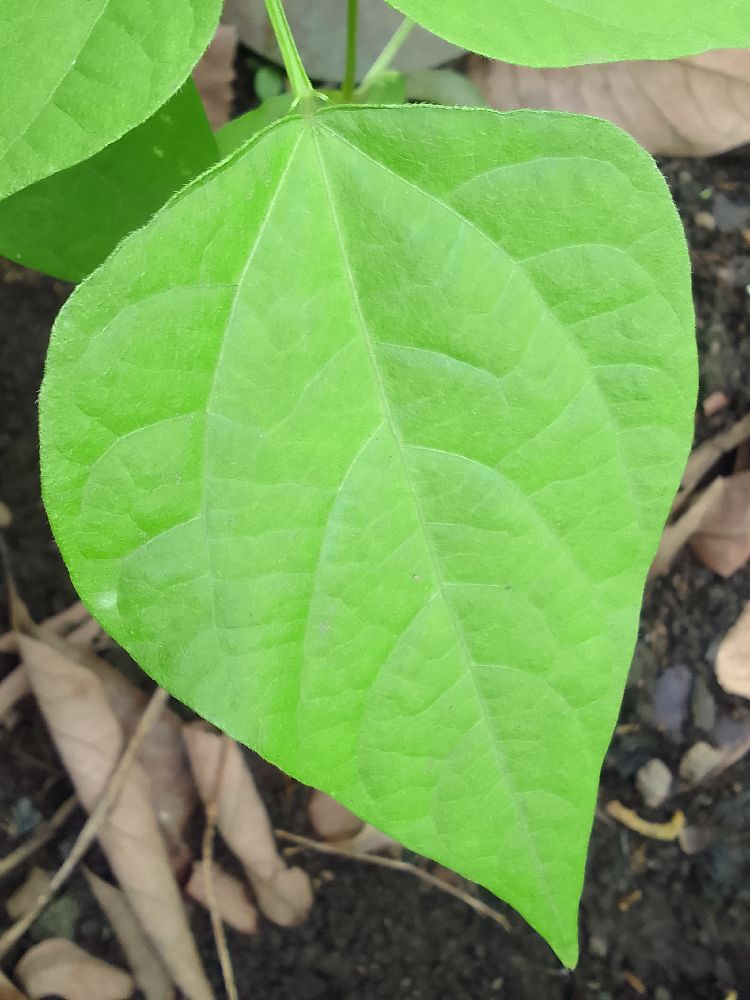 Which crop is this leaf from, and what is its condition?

common bean, healthy
